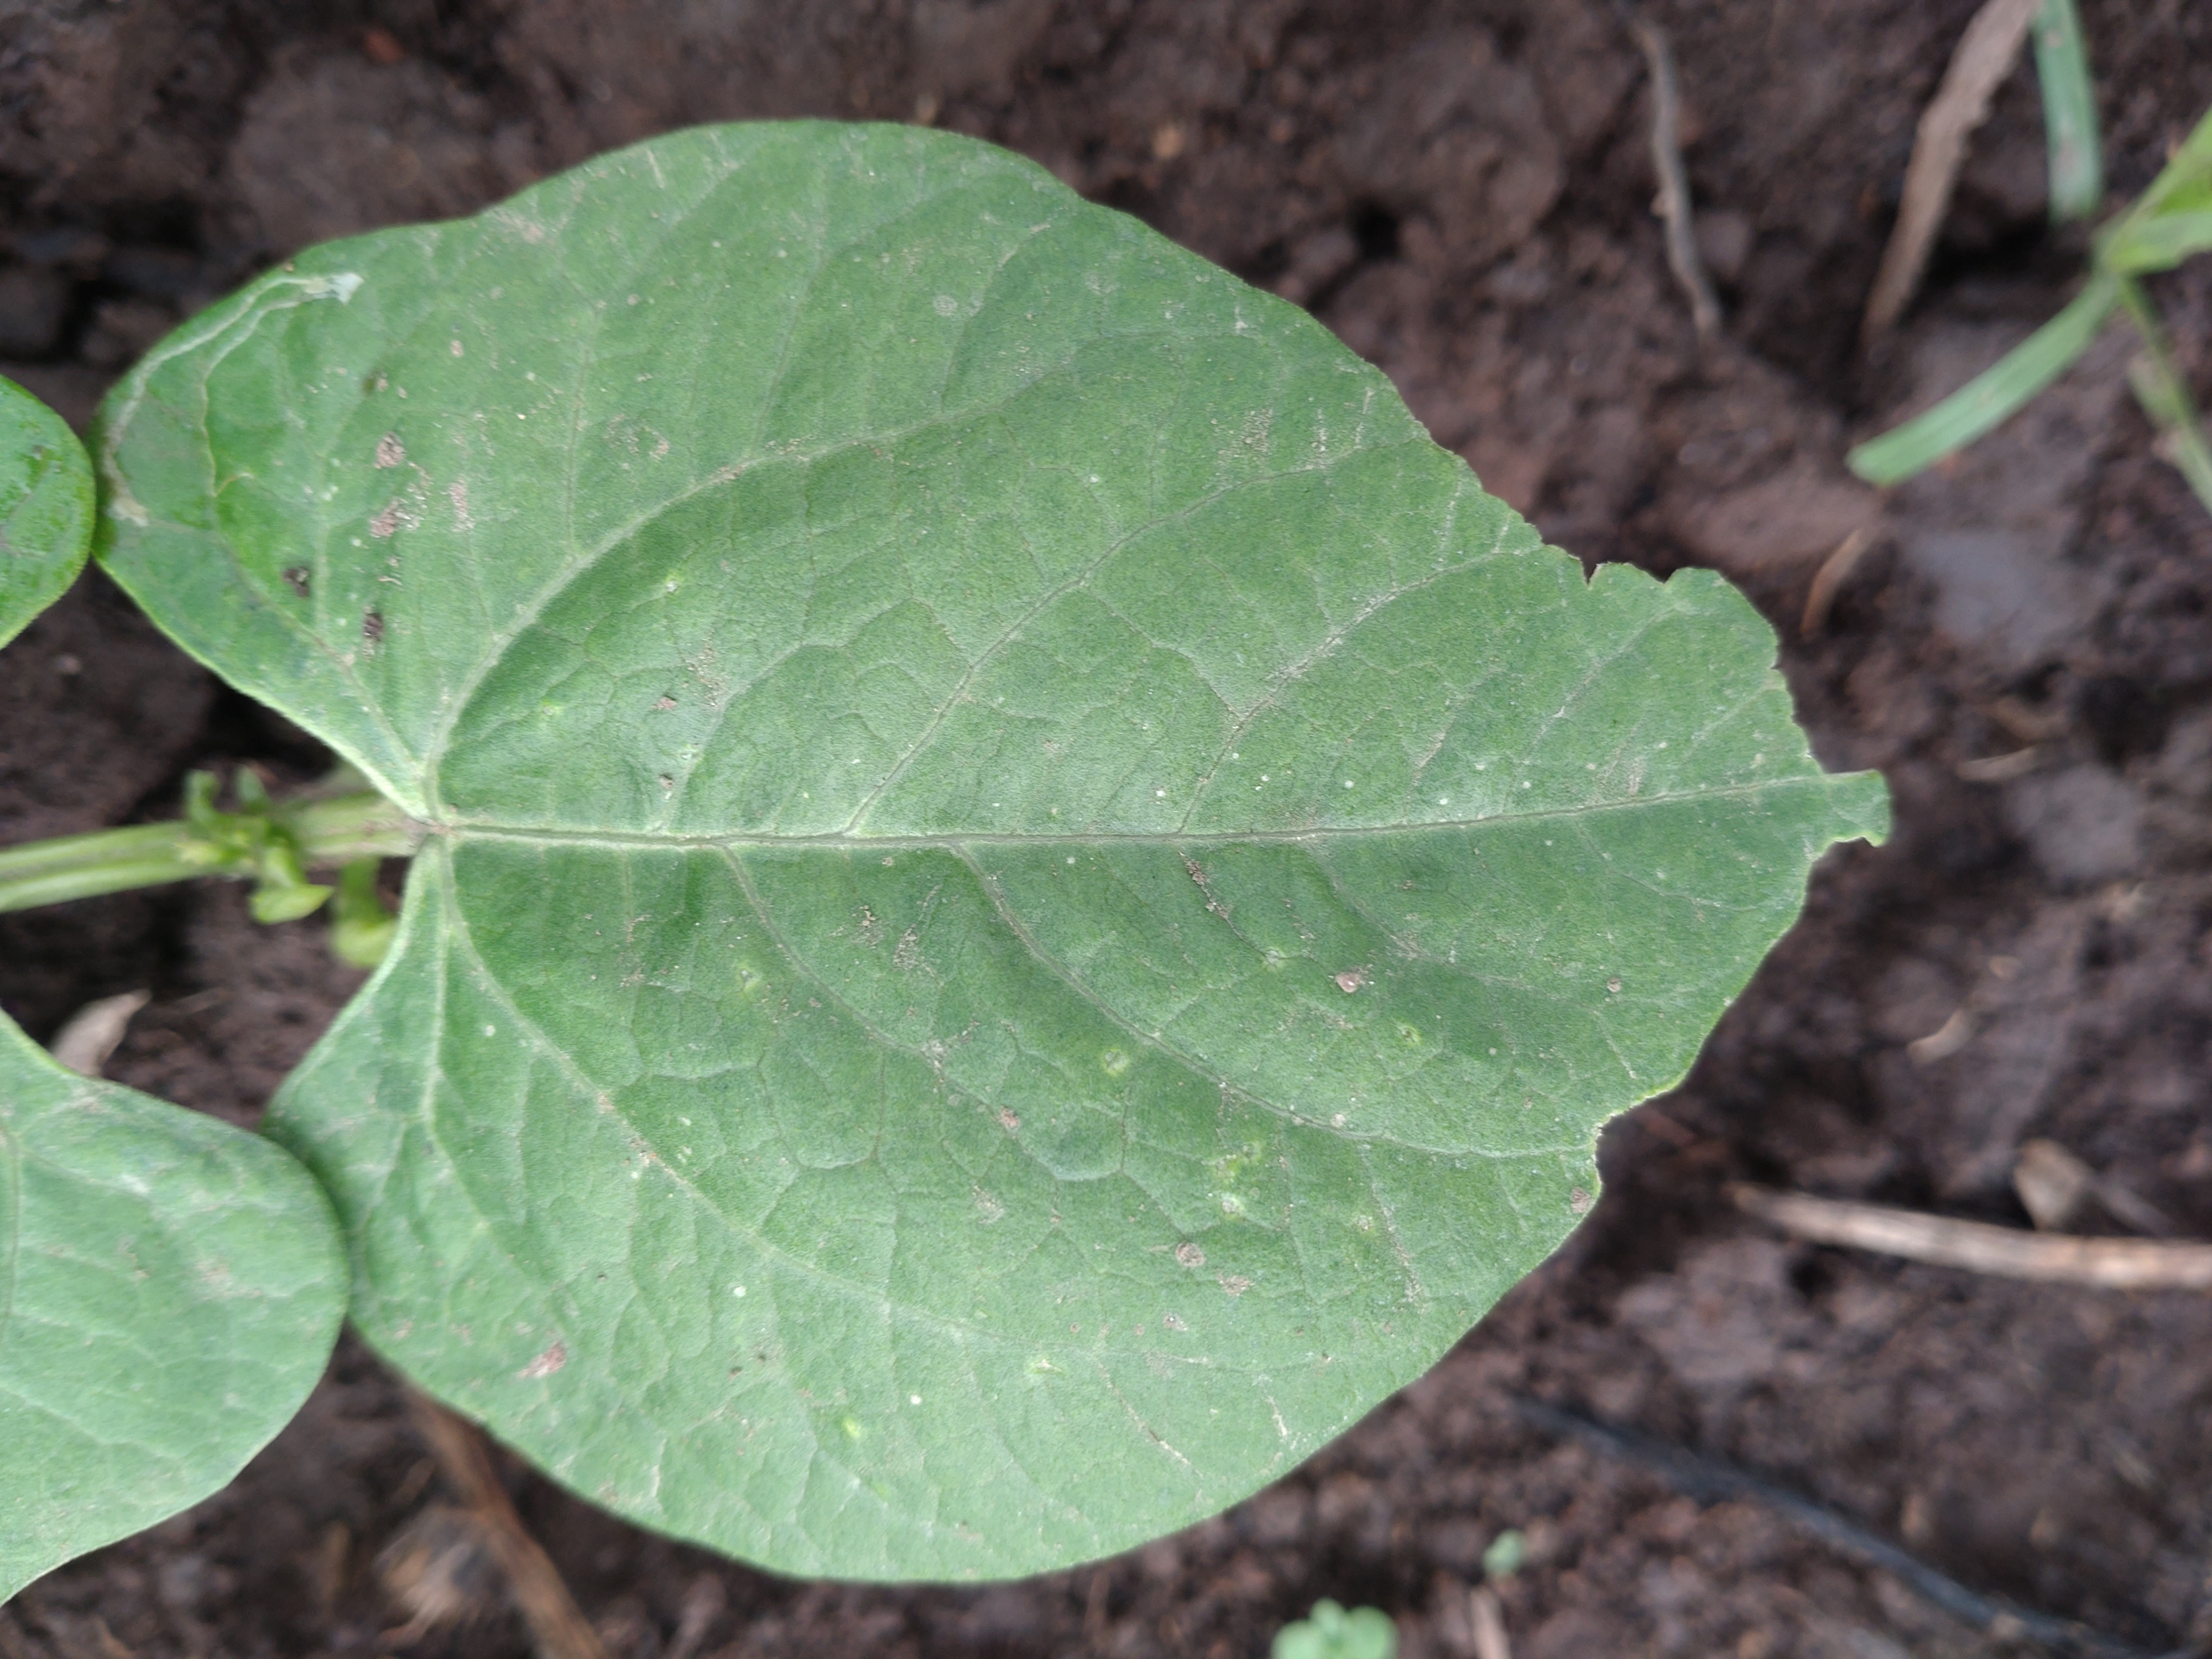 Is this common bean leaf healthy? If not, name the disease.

healthy
